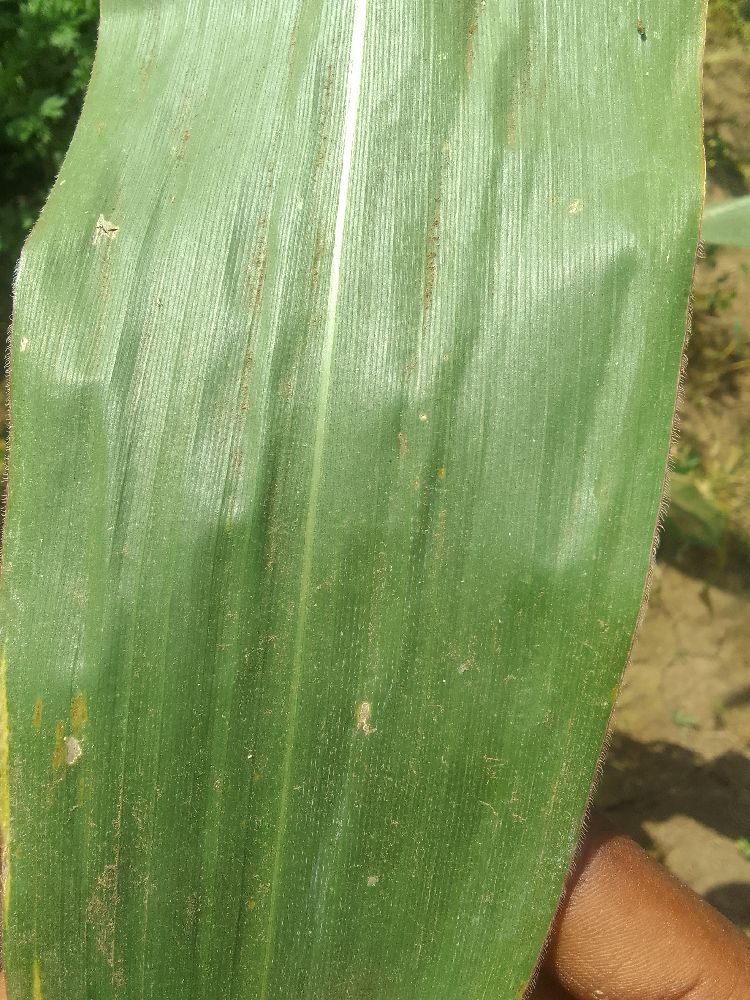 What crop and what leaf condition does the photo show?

maize, healthy
